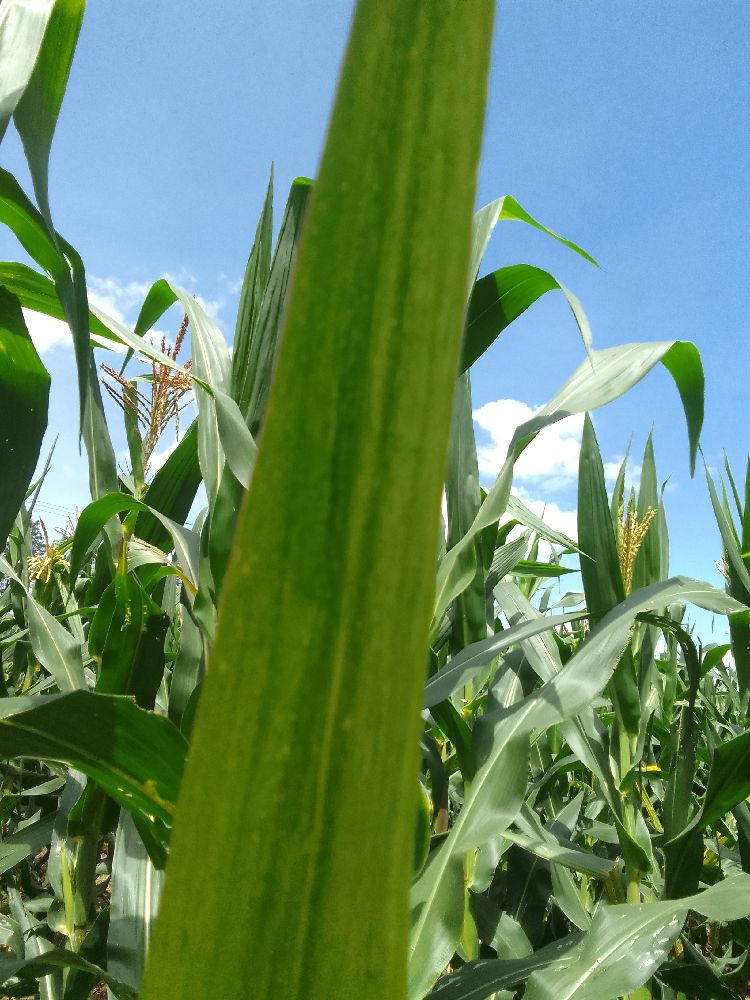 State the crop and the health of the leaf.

maize, maize lethal necrosis
